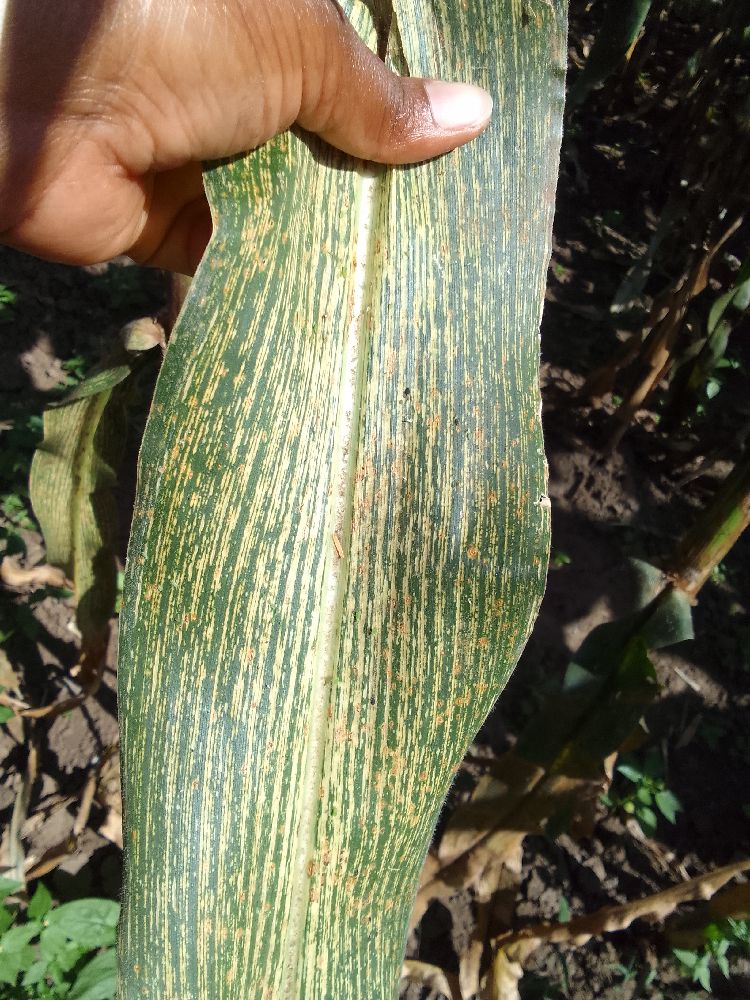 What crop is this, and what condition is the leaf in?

maize, maize streak virus
